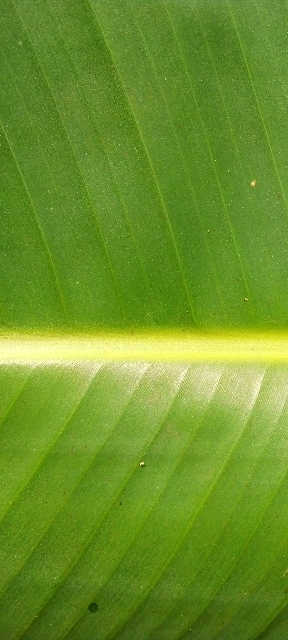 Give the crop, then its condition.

banana, healthy
